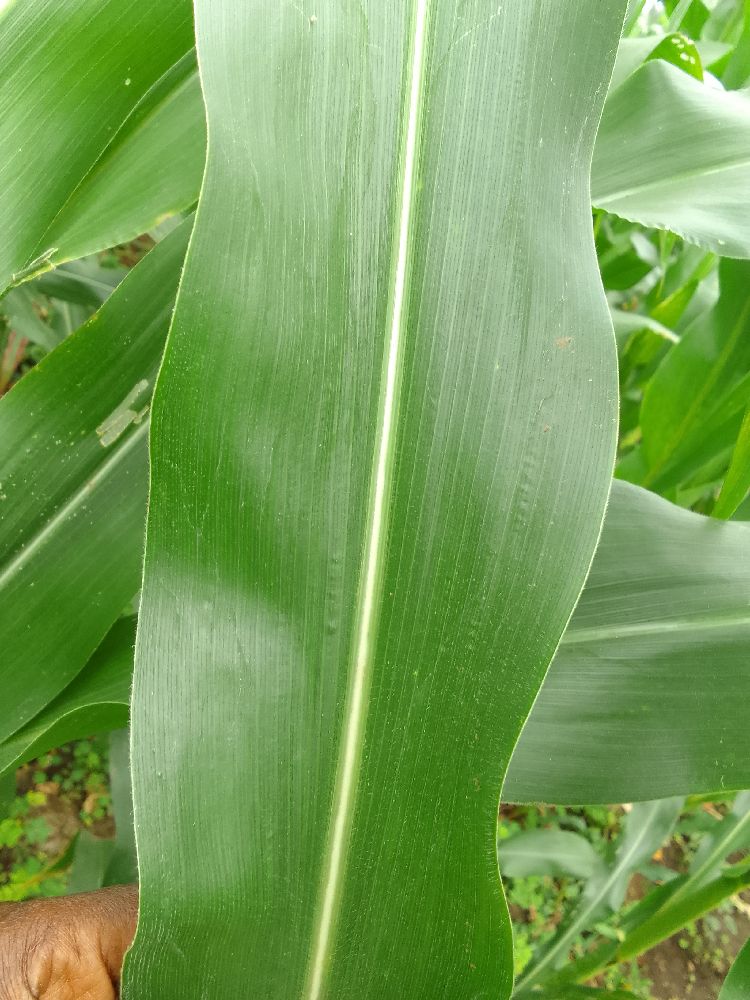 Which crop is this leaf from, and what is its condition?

maize, healthy
